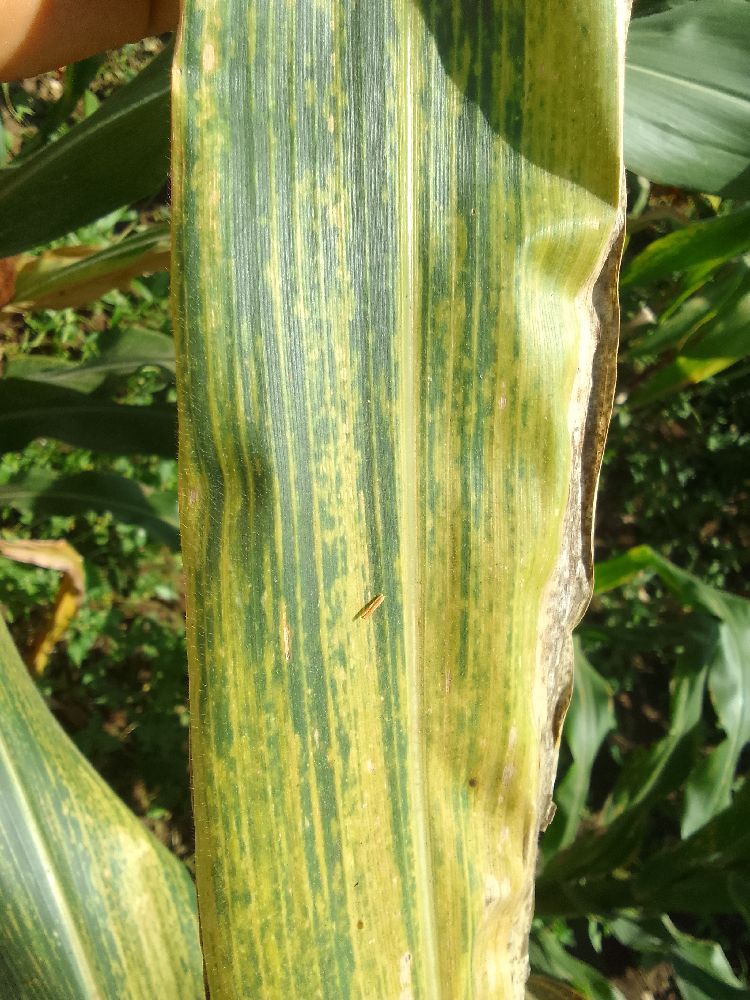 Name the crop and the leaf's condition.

maize, maize lethal necrosis
